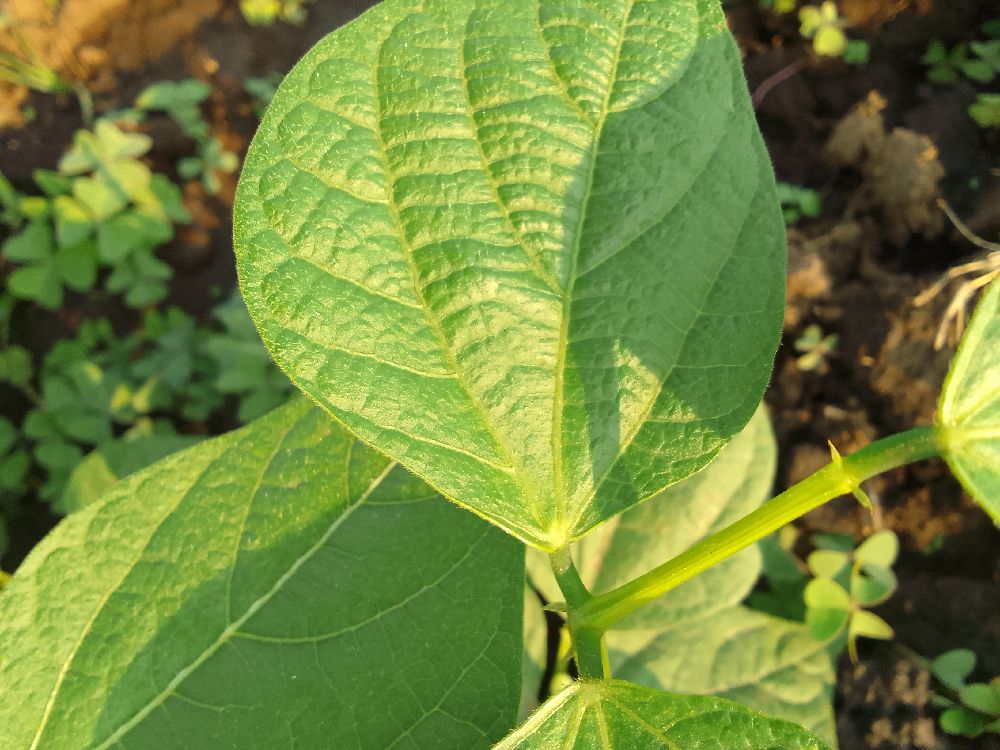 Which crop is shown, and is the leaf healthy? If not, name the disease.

common bean, healthy
